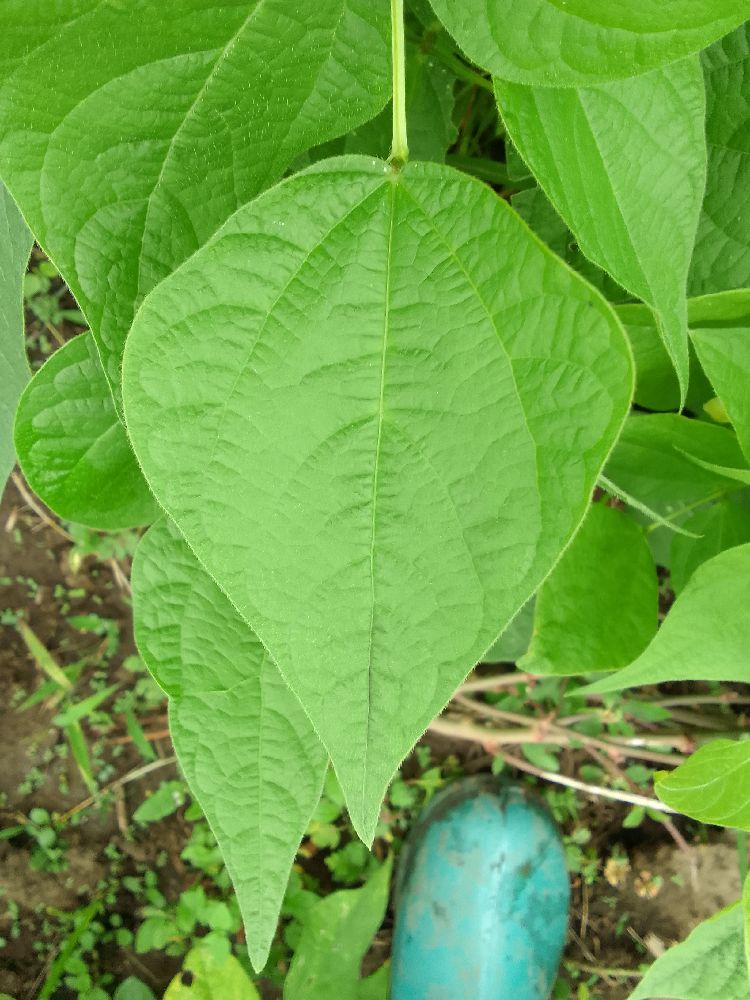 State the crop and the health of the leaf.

common bean, healthy
